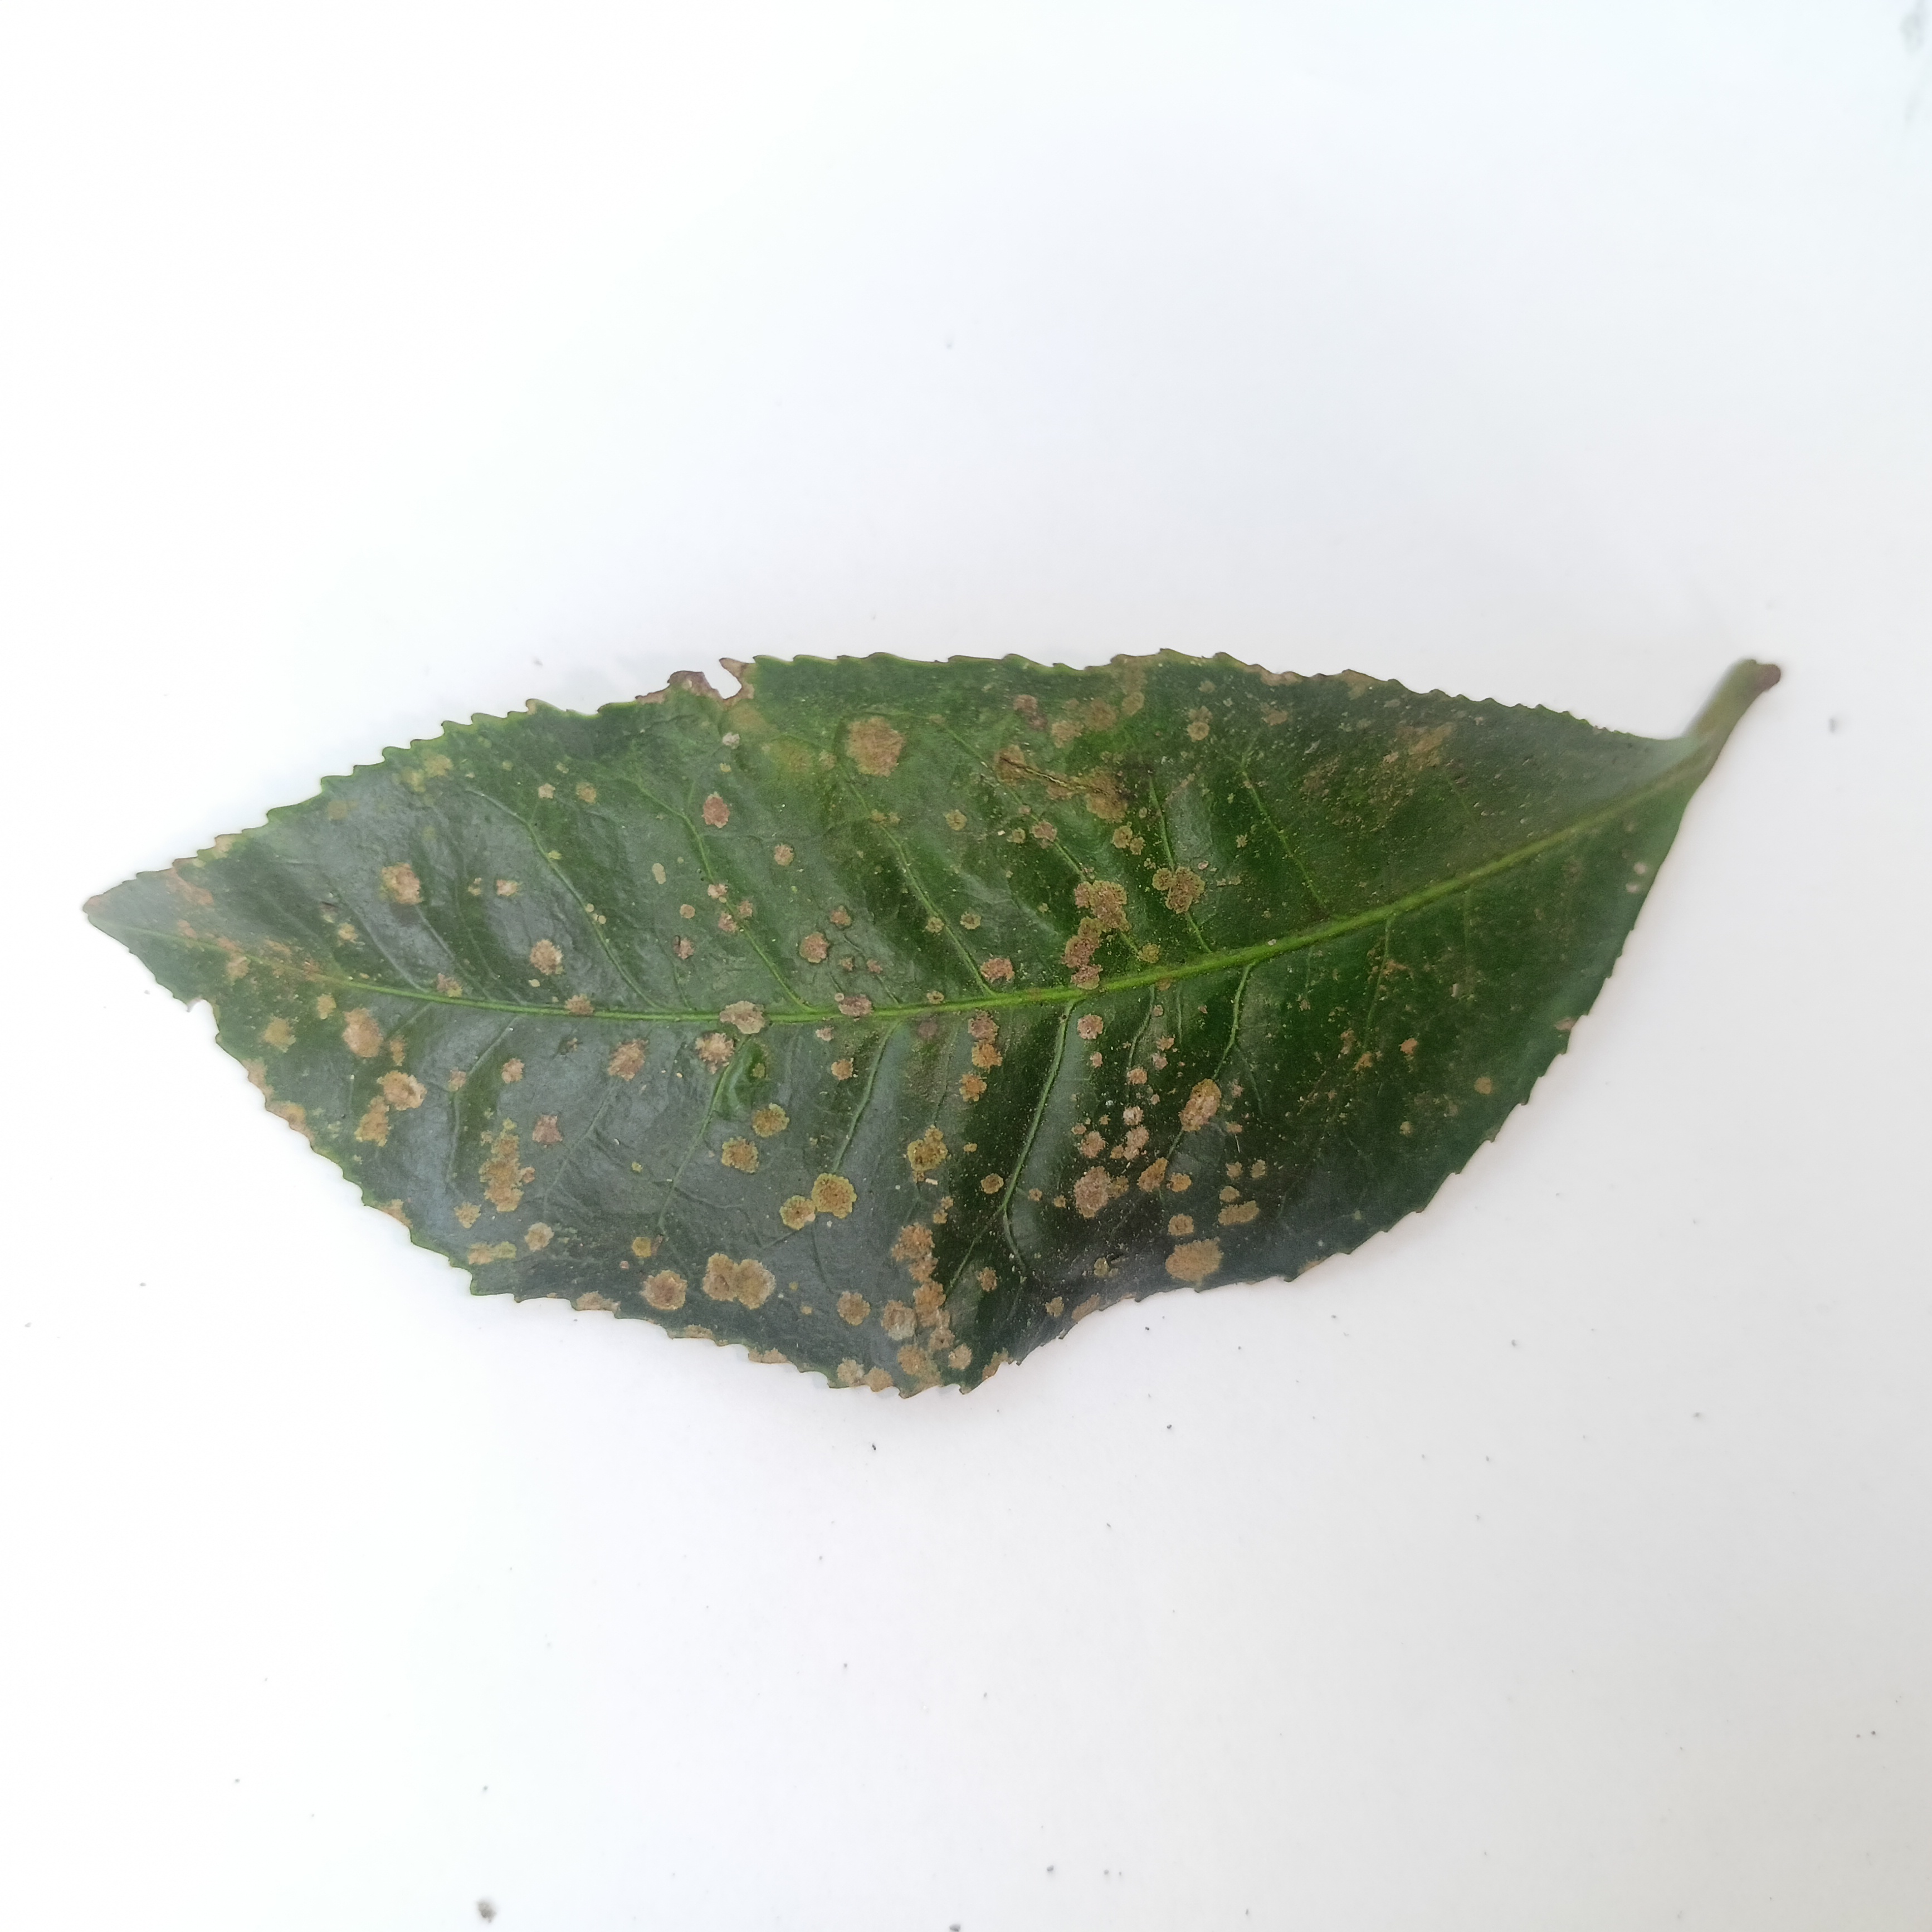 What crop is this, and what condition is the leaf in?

tea, algal leaf
